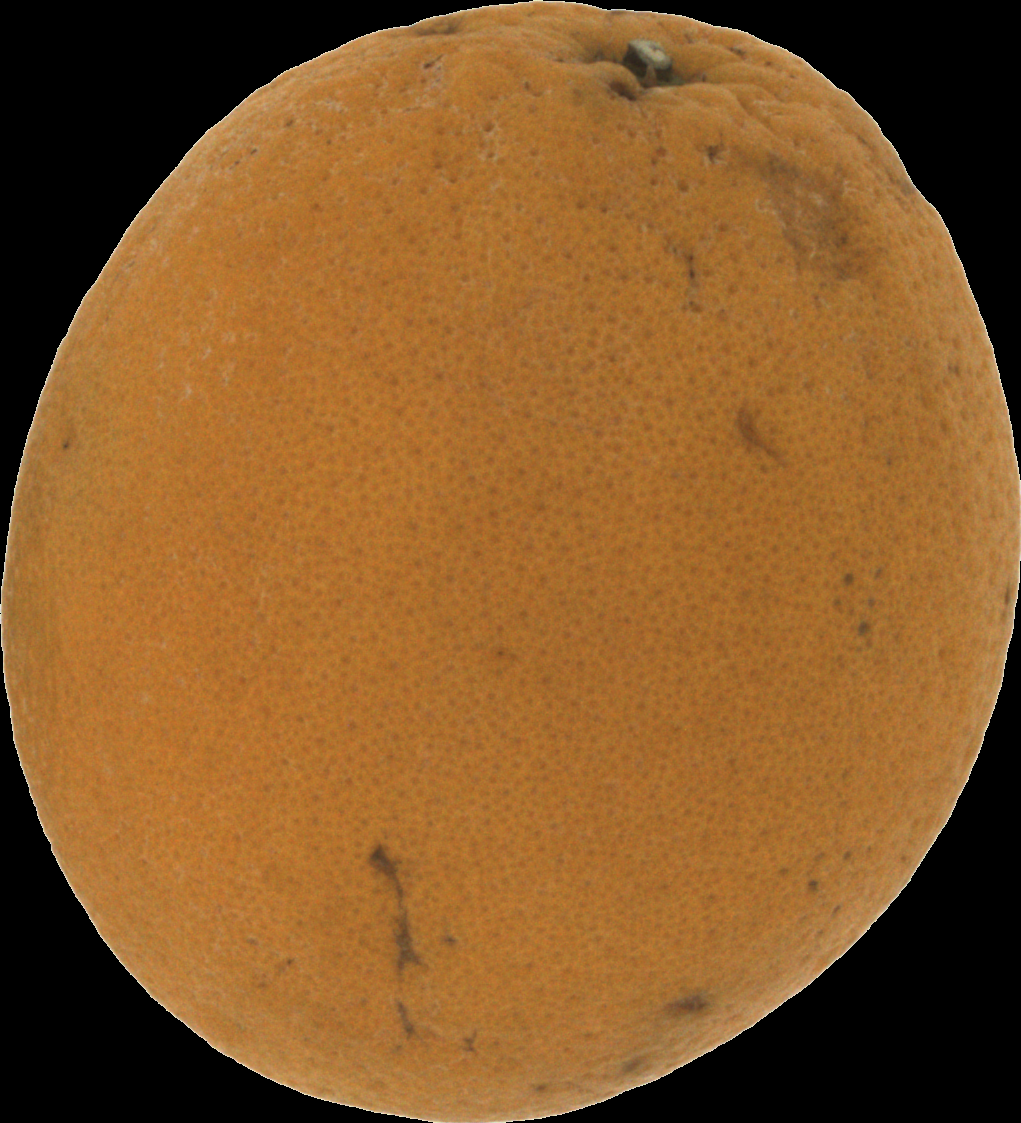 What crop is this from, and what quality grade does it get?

orange, bad
